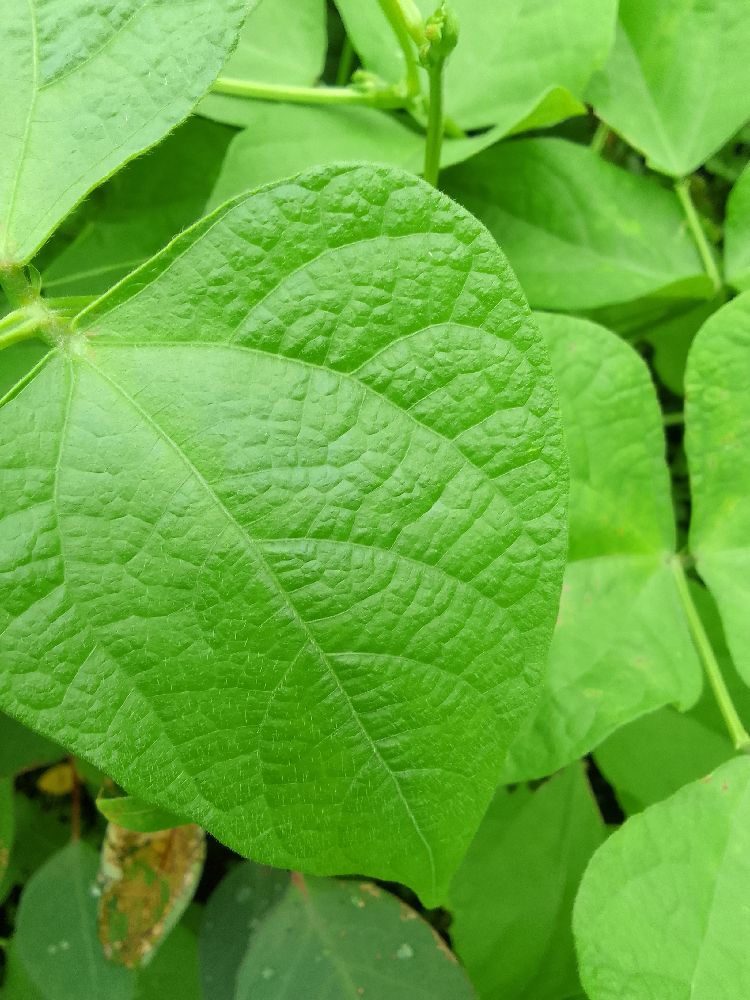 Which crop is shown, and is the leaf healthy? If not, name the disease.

common bean, healthy
